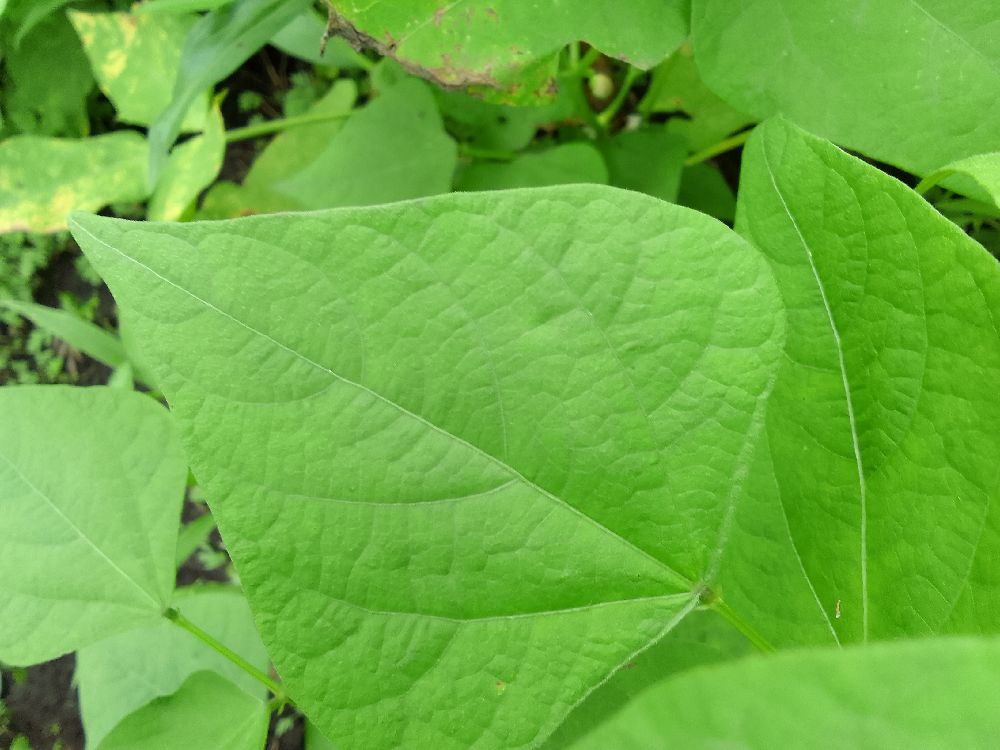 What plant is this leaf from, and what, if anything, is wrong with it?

common bean, healthy
